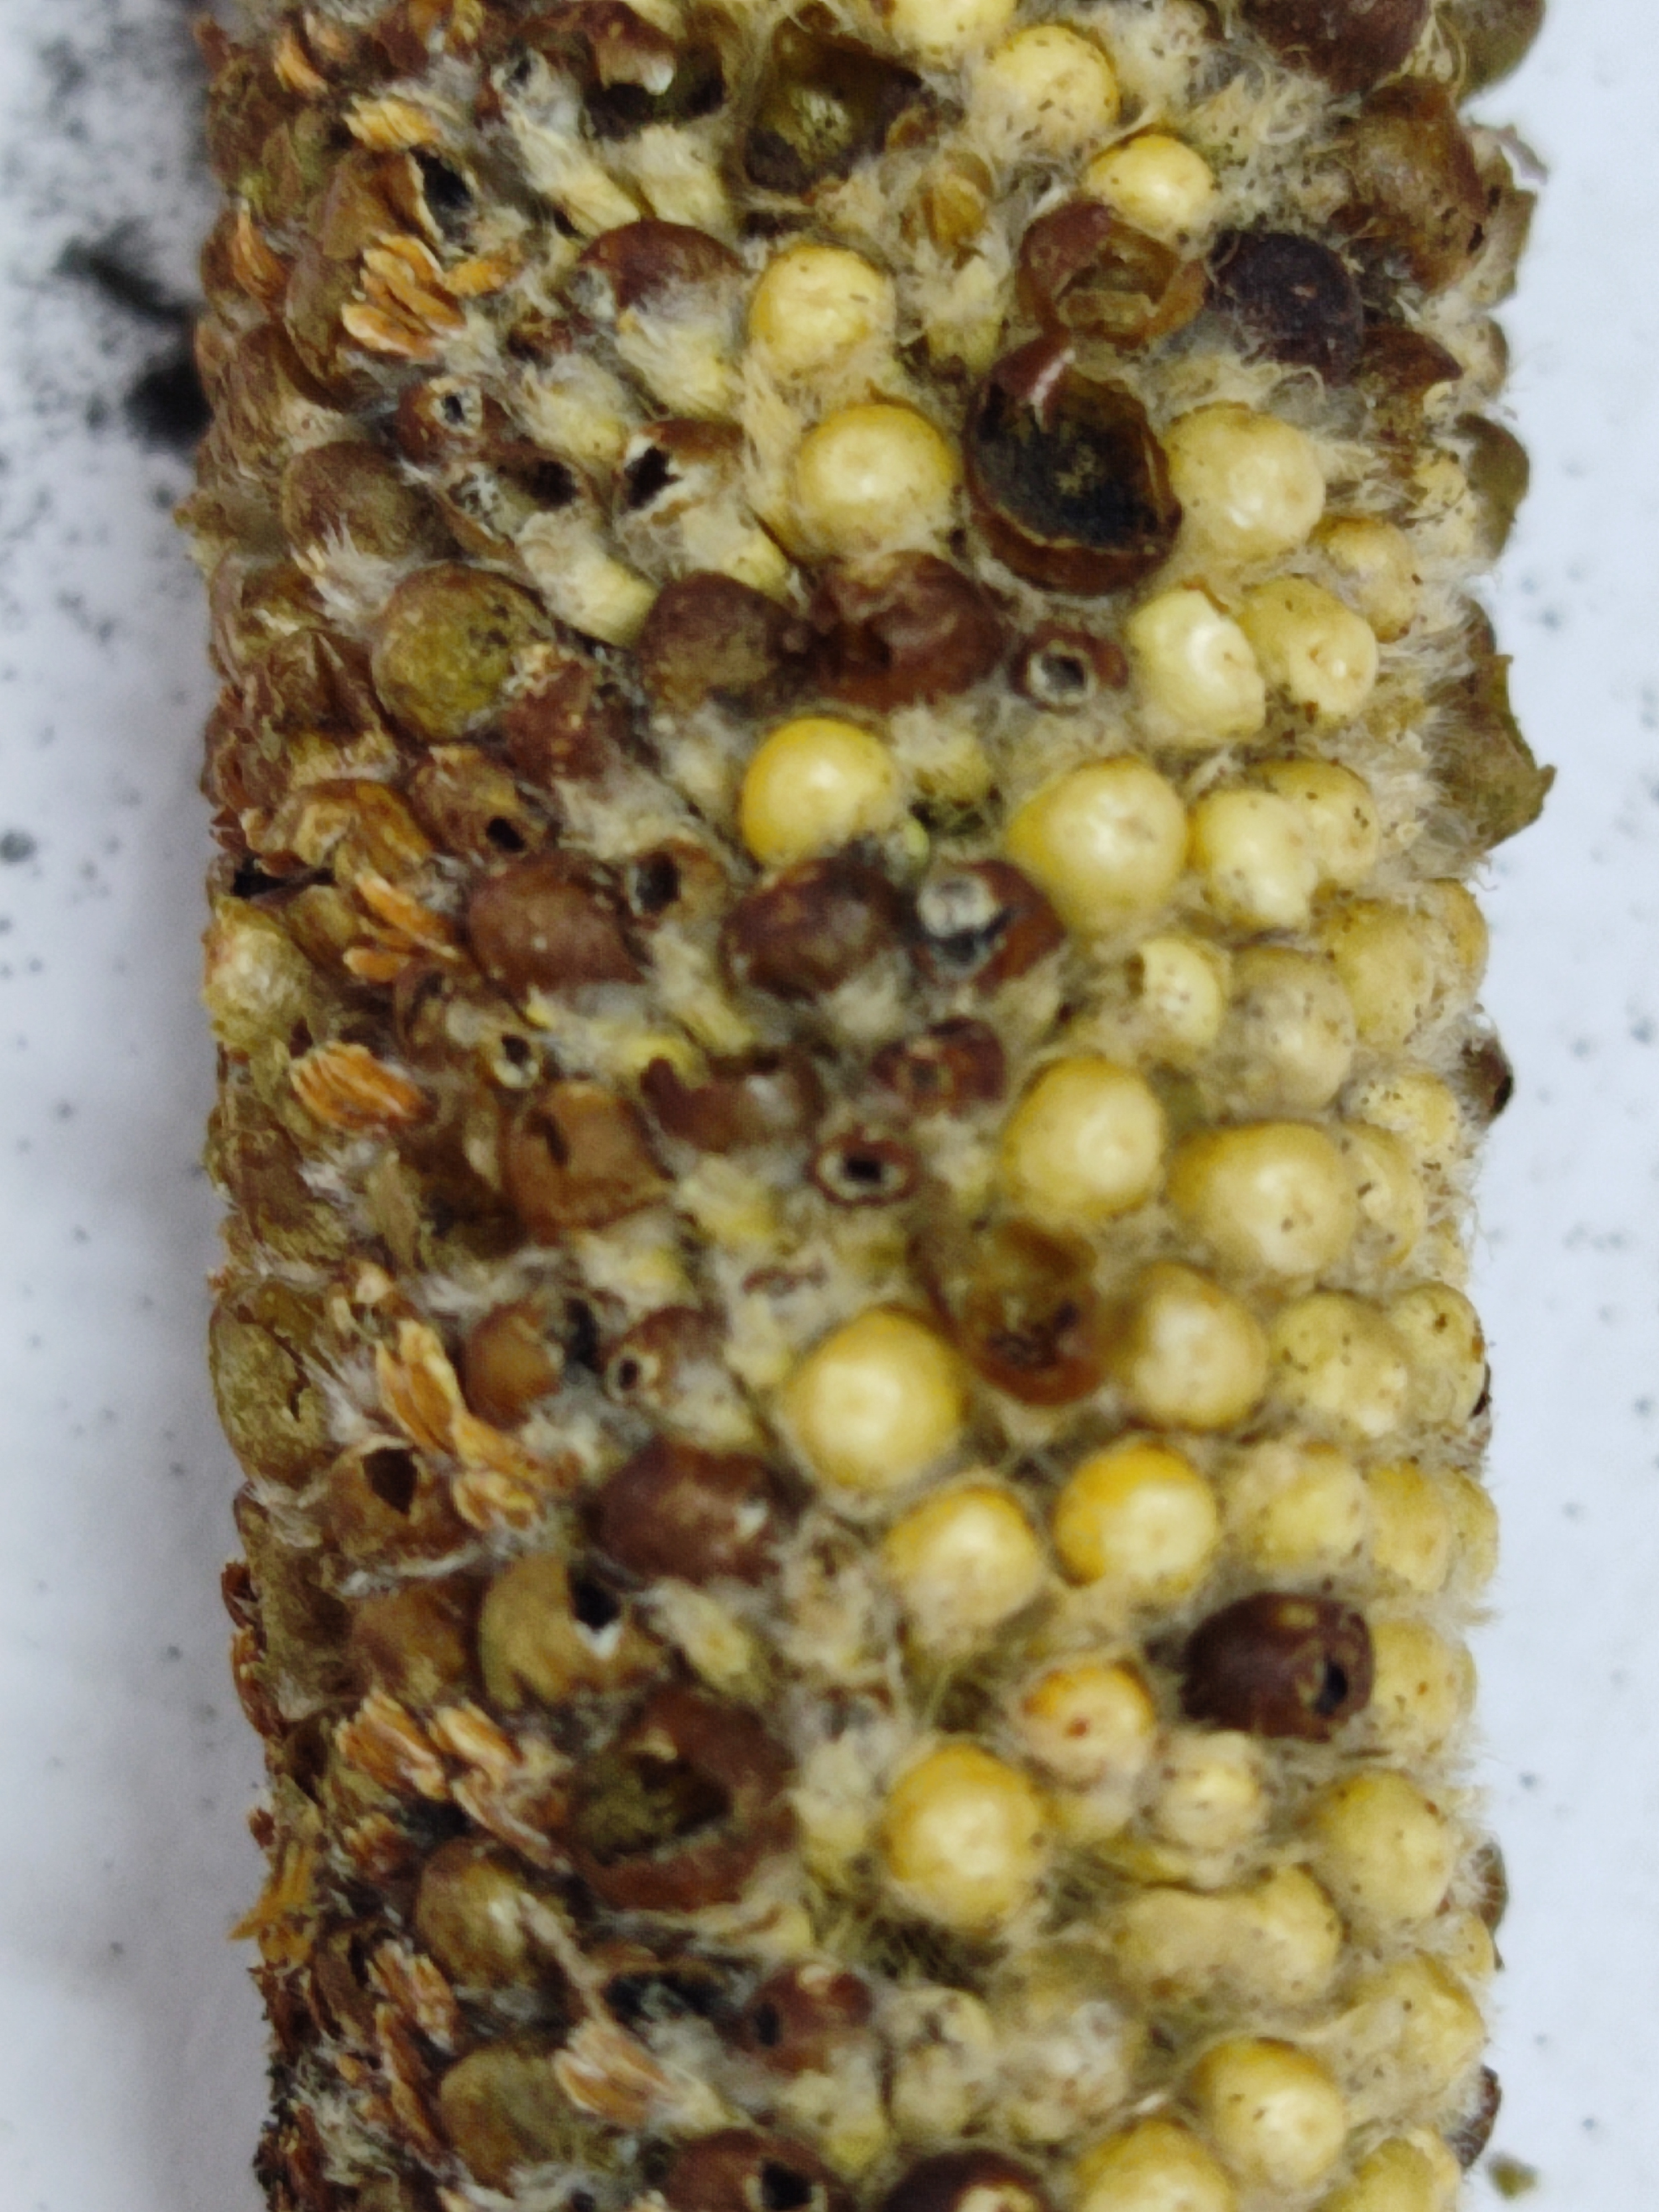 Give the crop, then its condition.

pearl millet, smut
